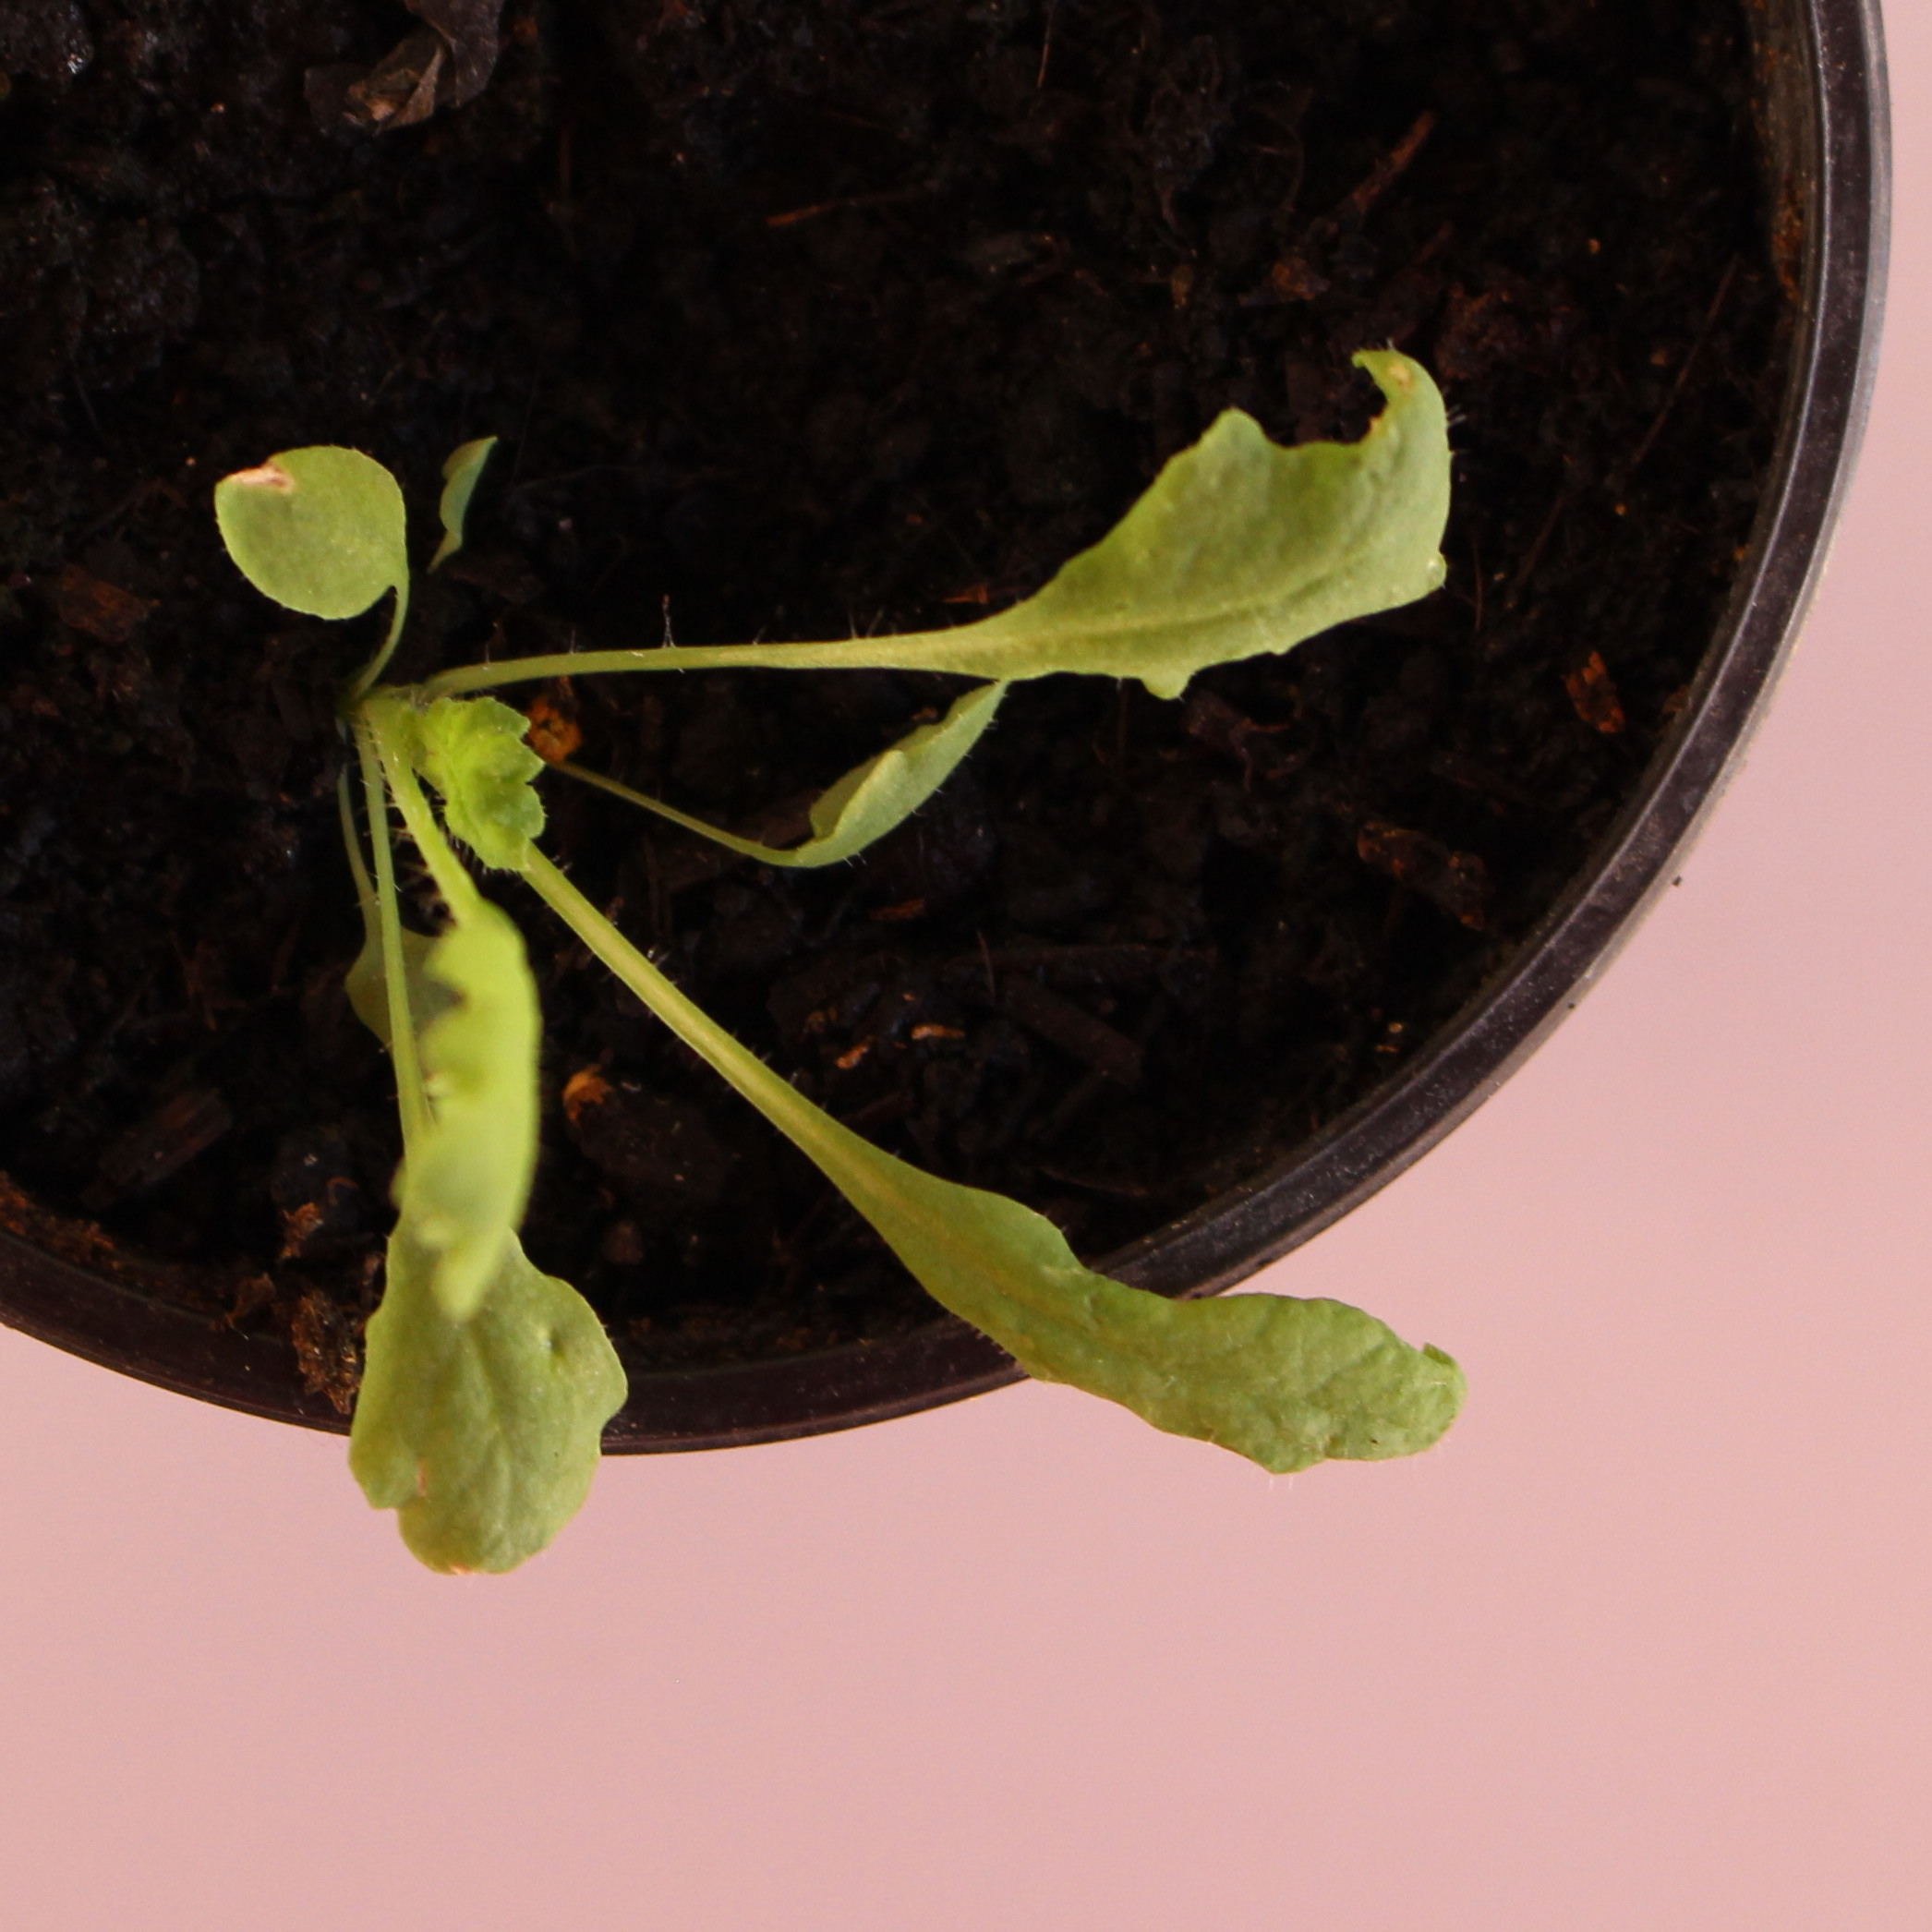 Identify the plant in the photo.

Papaver rhoeas
